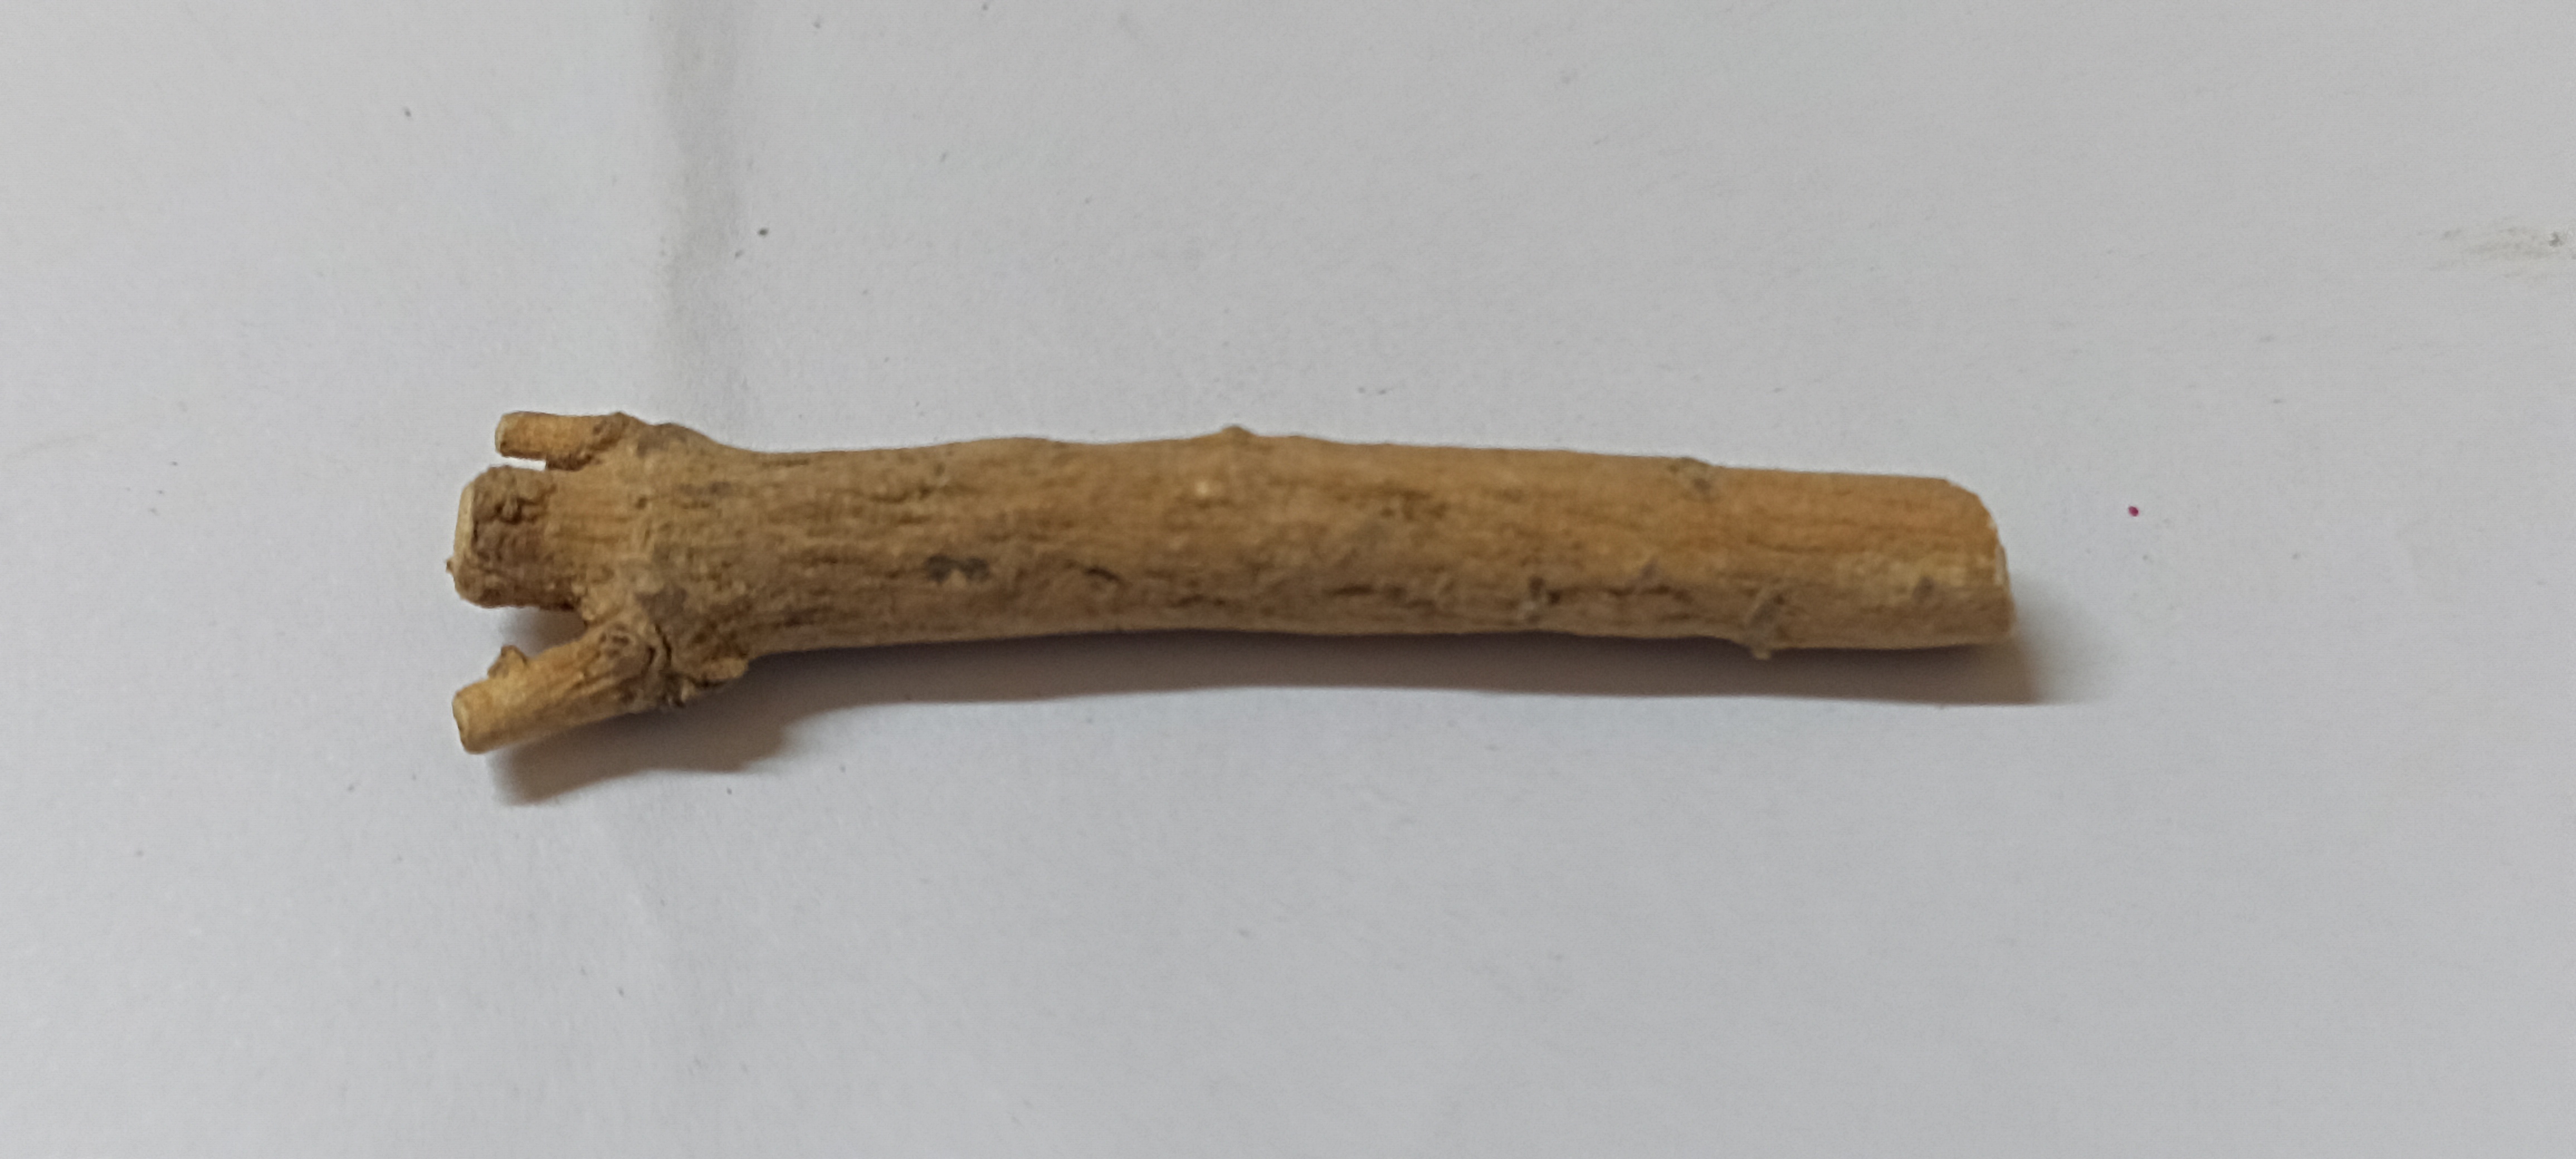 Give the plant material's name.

ashwagandha
